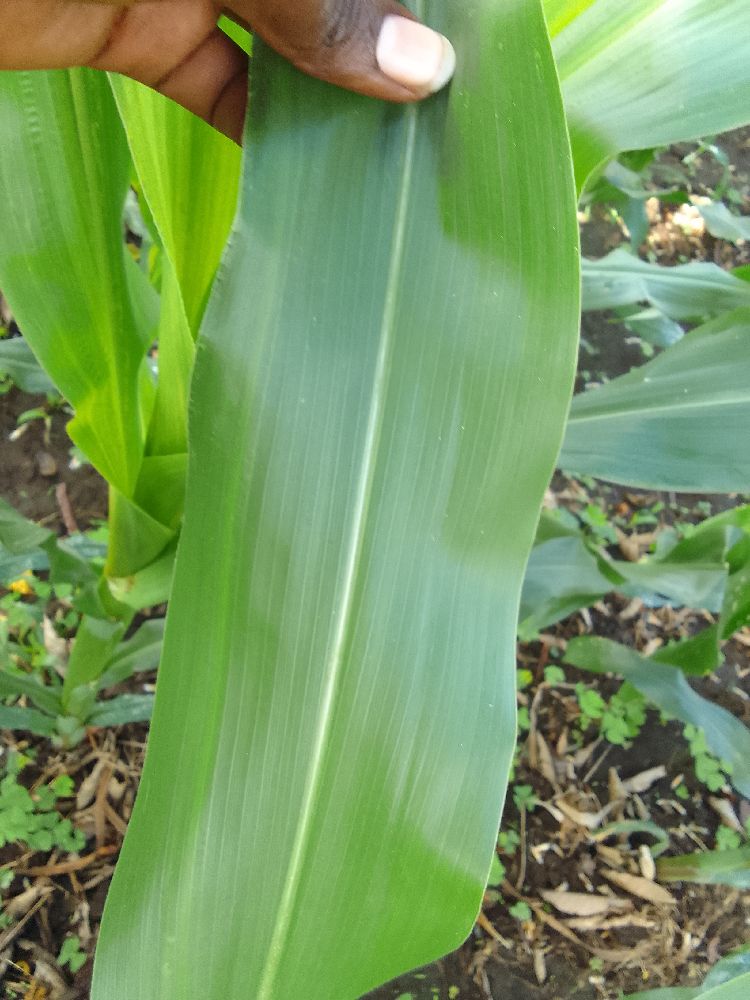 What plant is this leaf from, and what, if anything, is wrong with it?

maize, healthy
